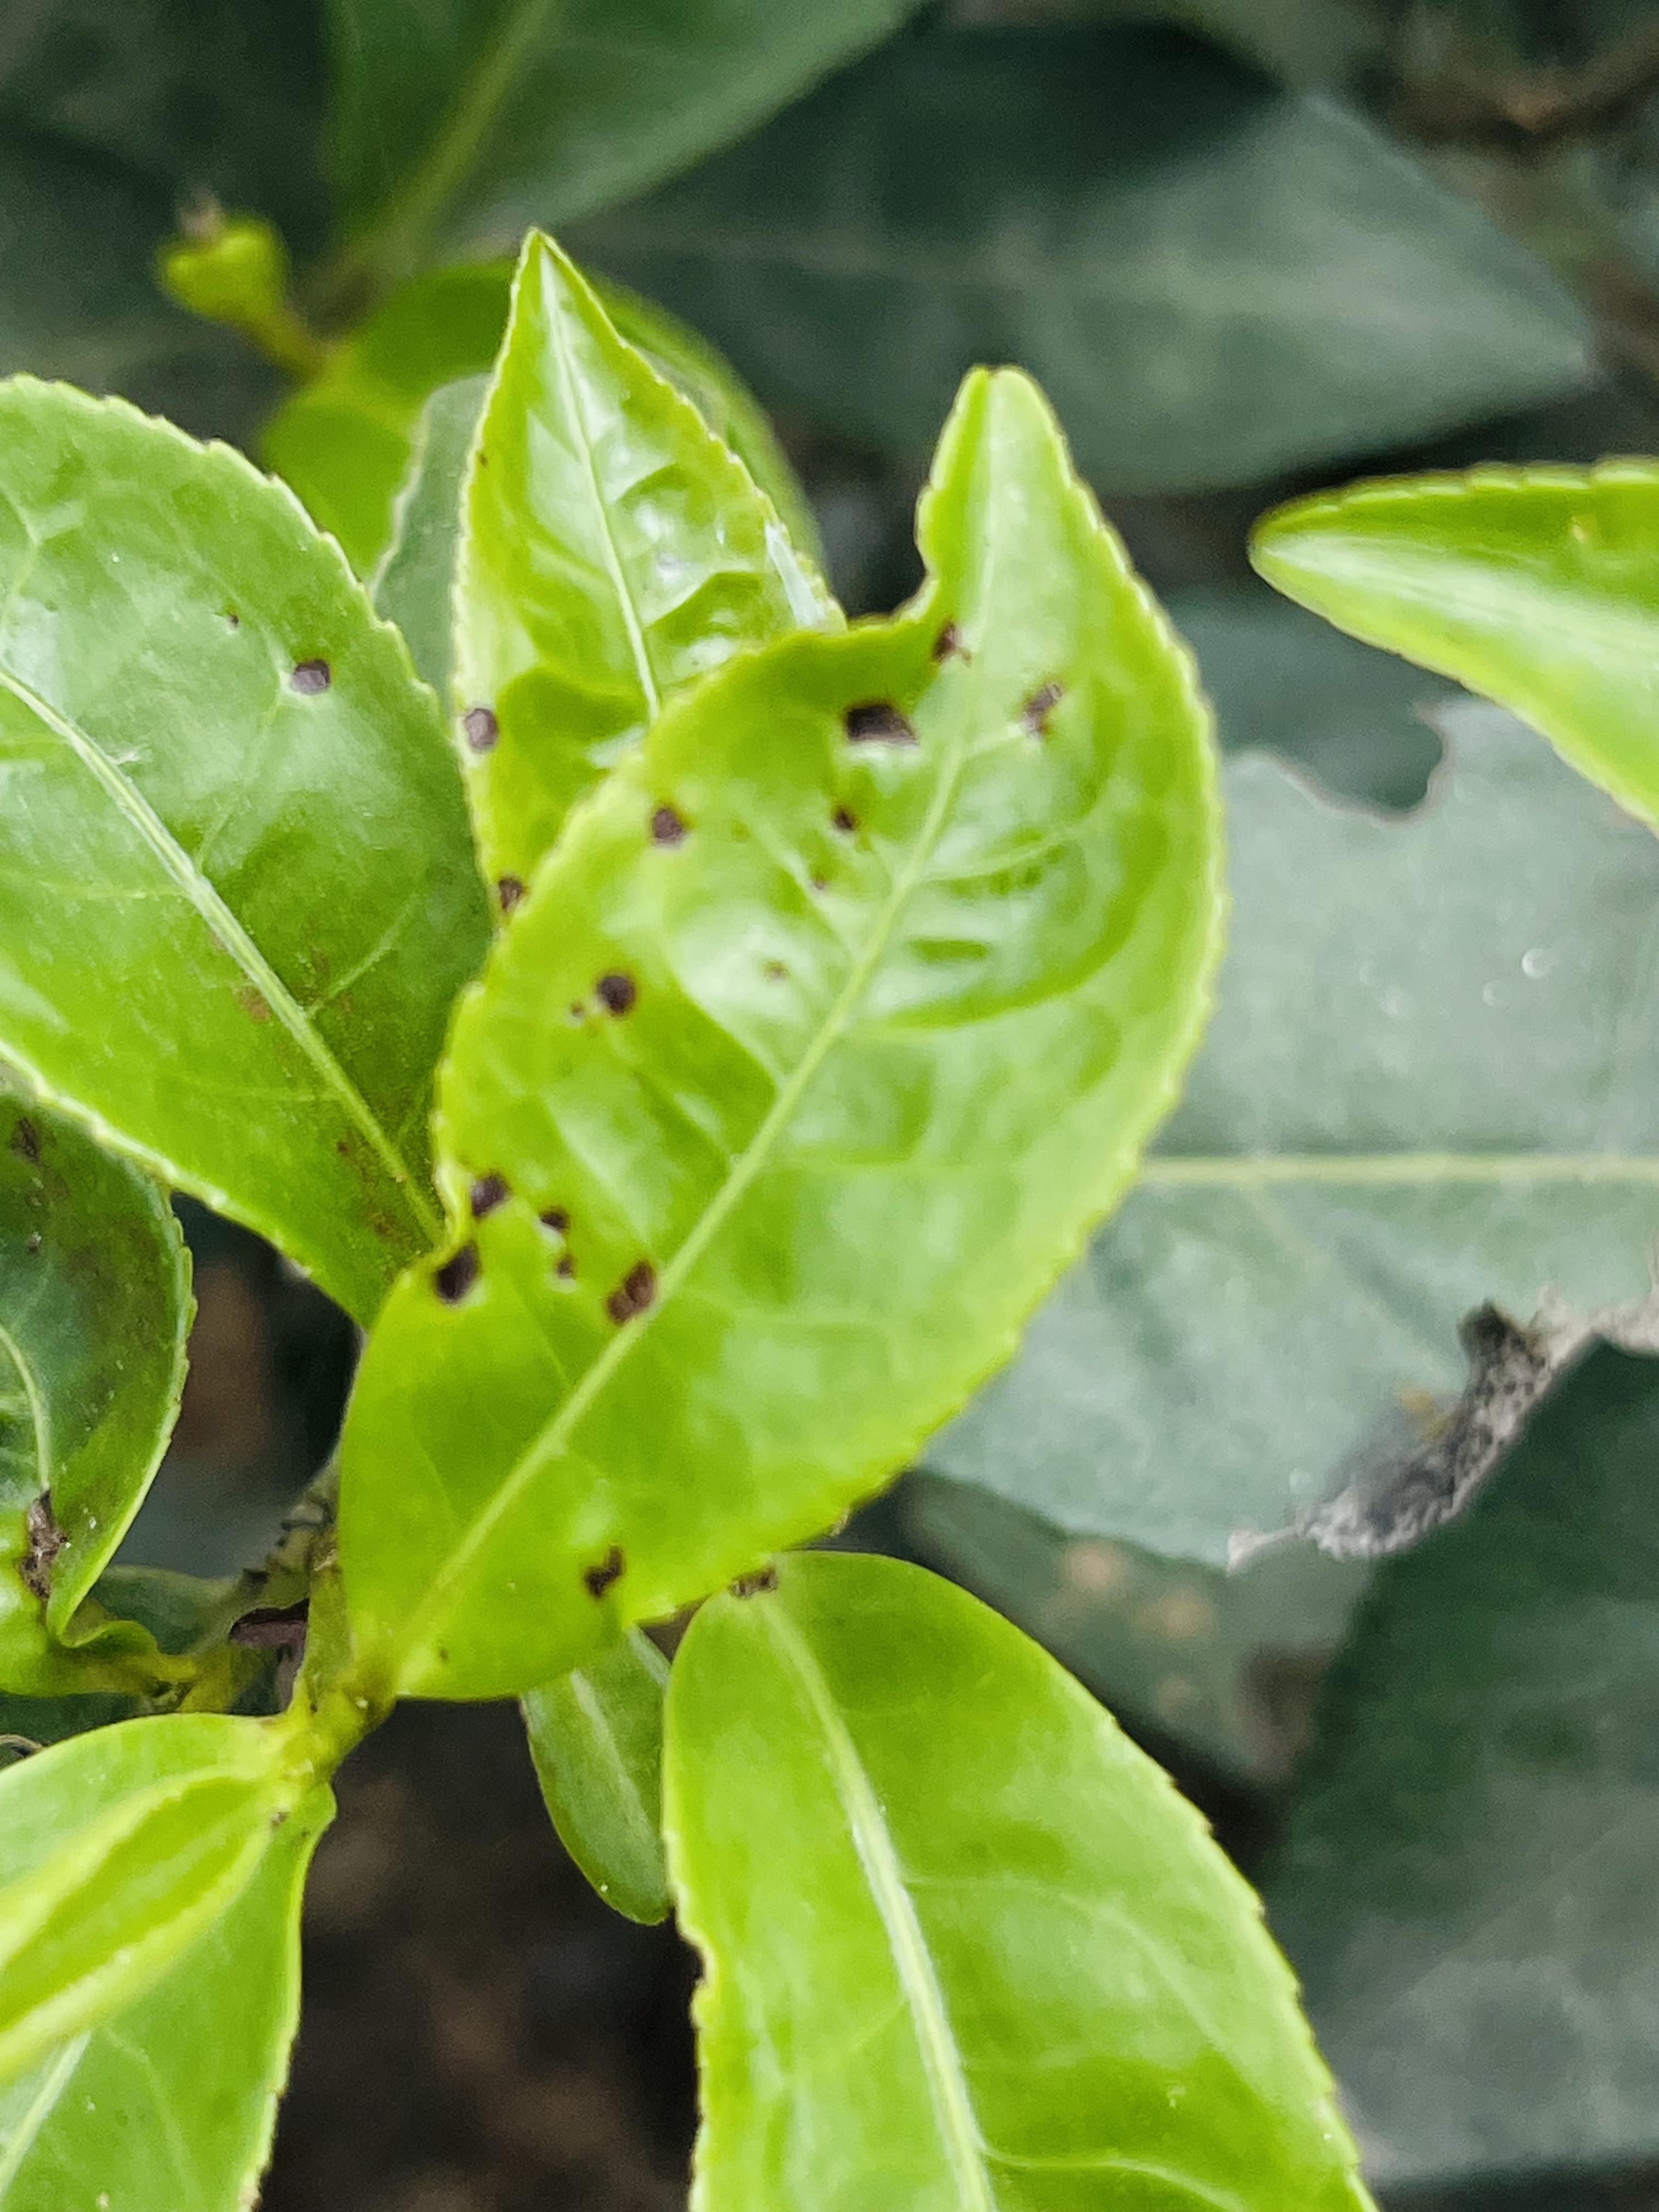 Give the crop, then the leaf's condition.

tea, helopeltis
